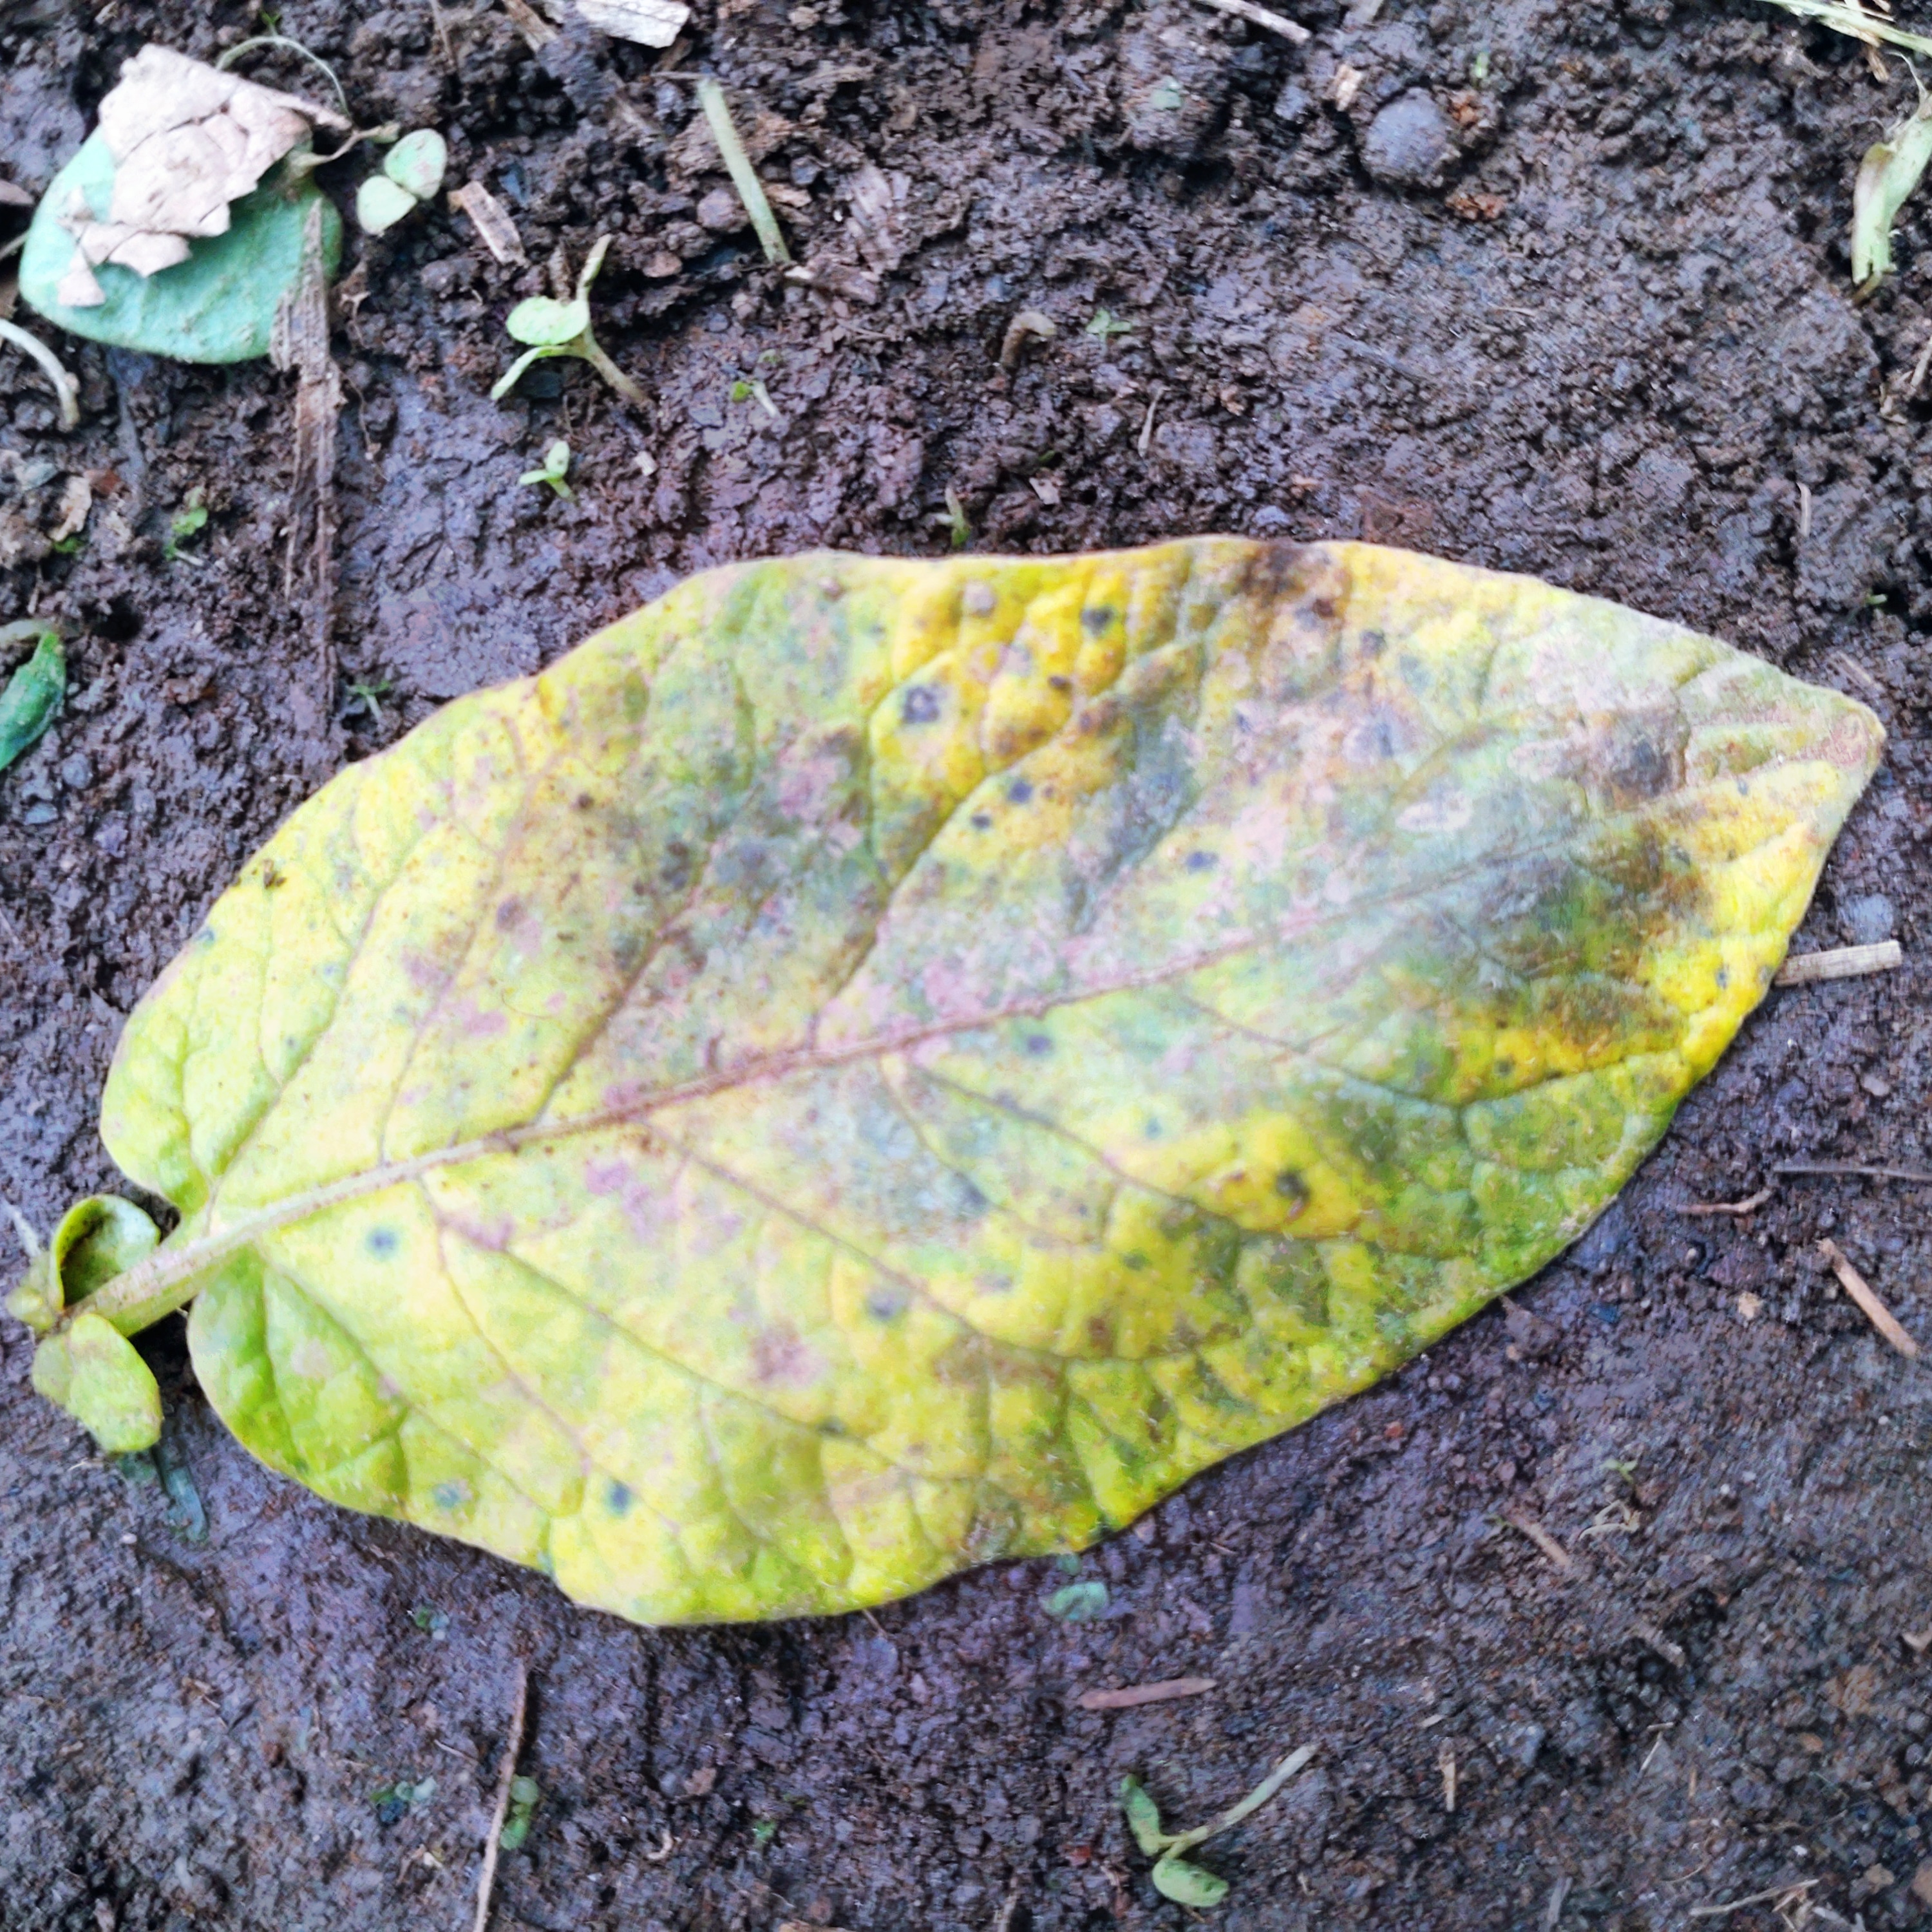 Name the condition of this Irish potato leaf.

late blight
